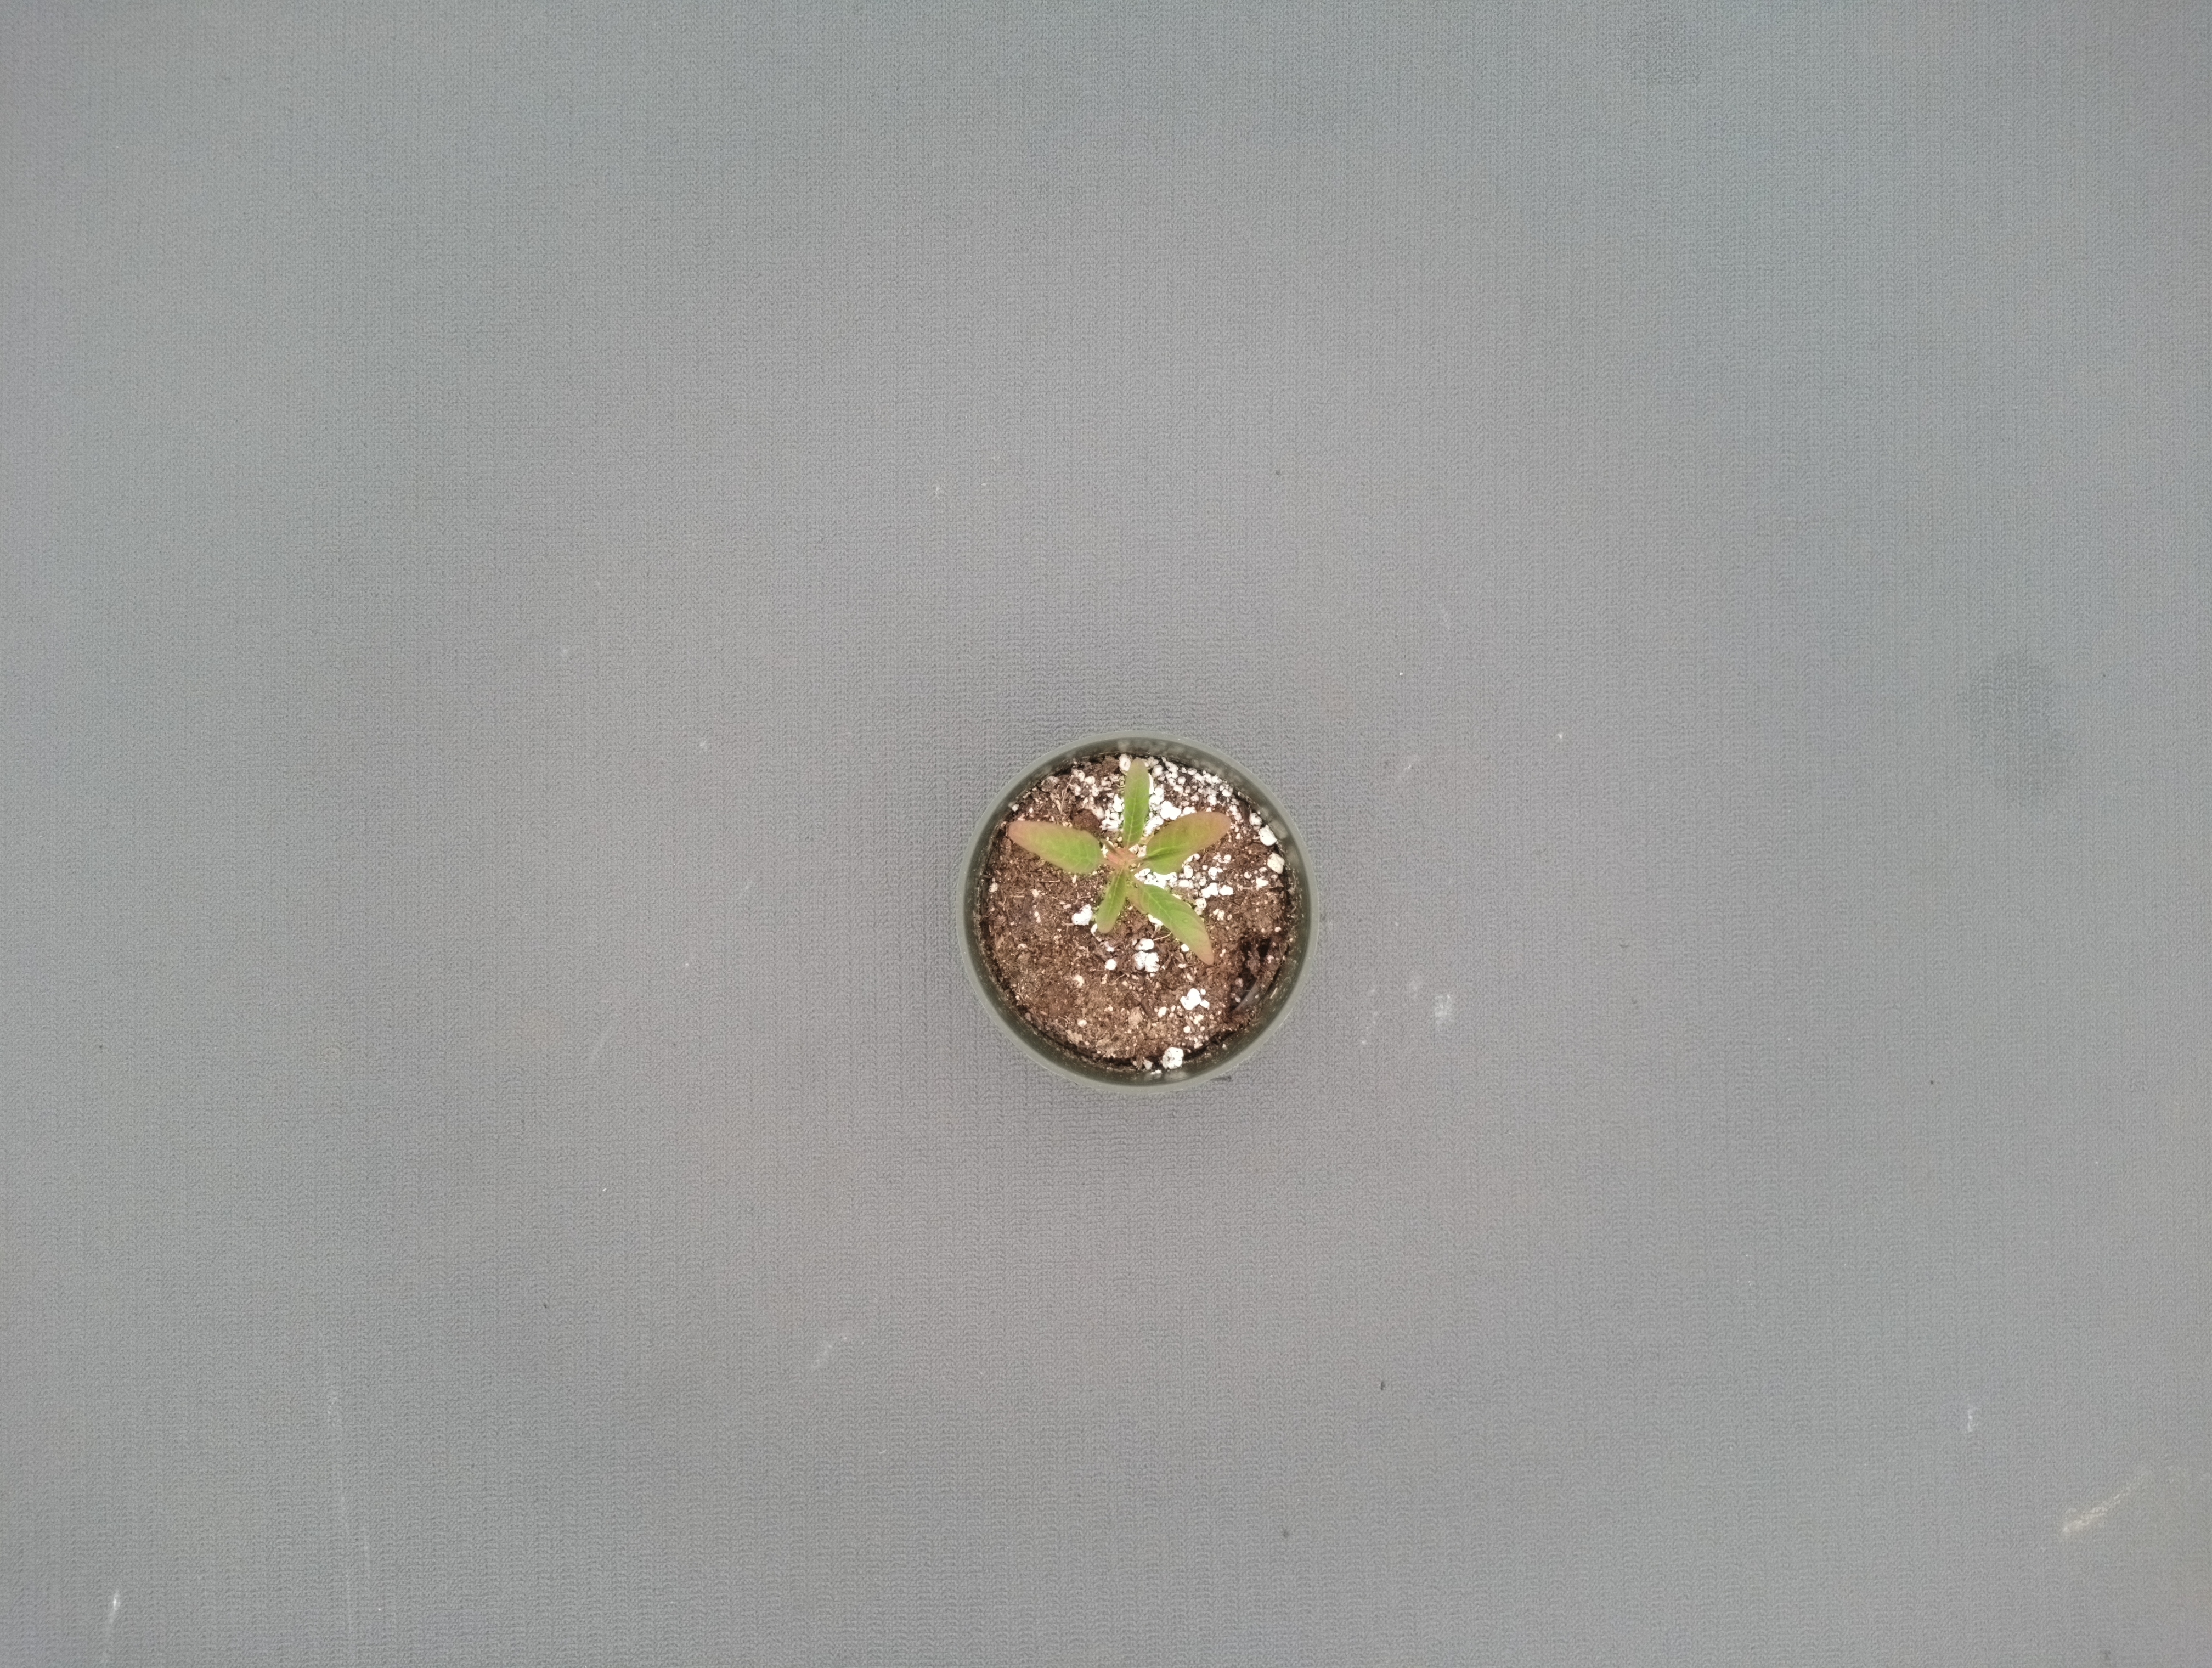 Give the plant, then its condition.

waterhemp, chlorosis only
